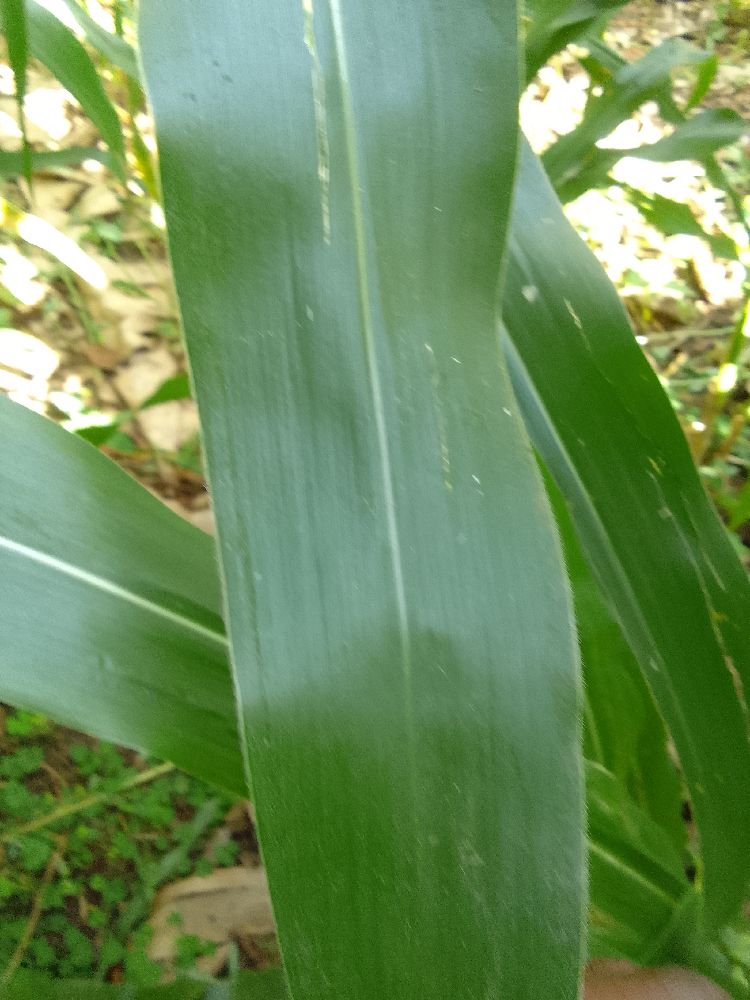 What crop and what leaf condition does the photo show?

maize, healthy
